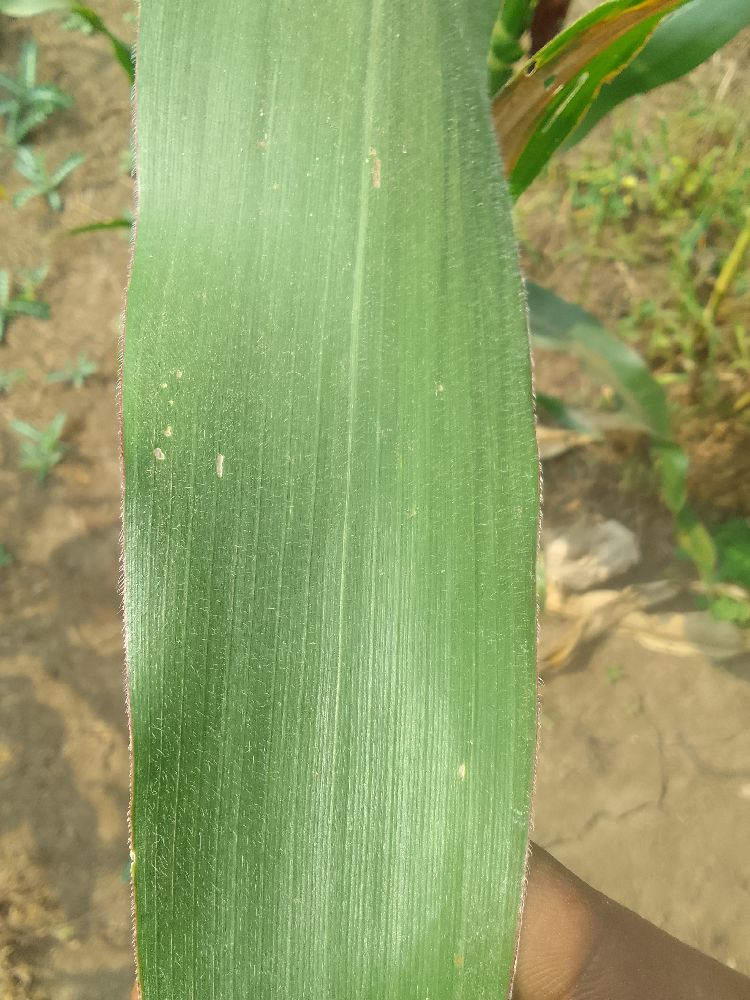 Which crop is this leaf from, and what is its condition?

maize, healthy
